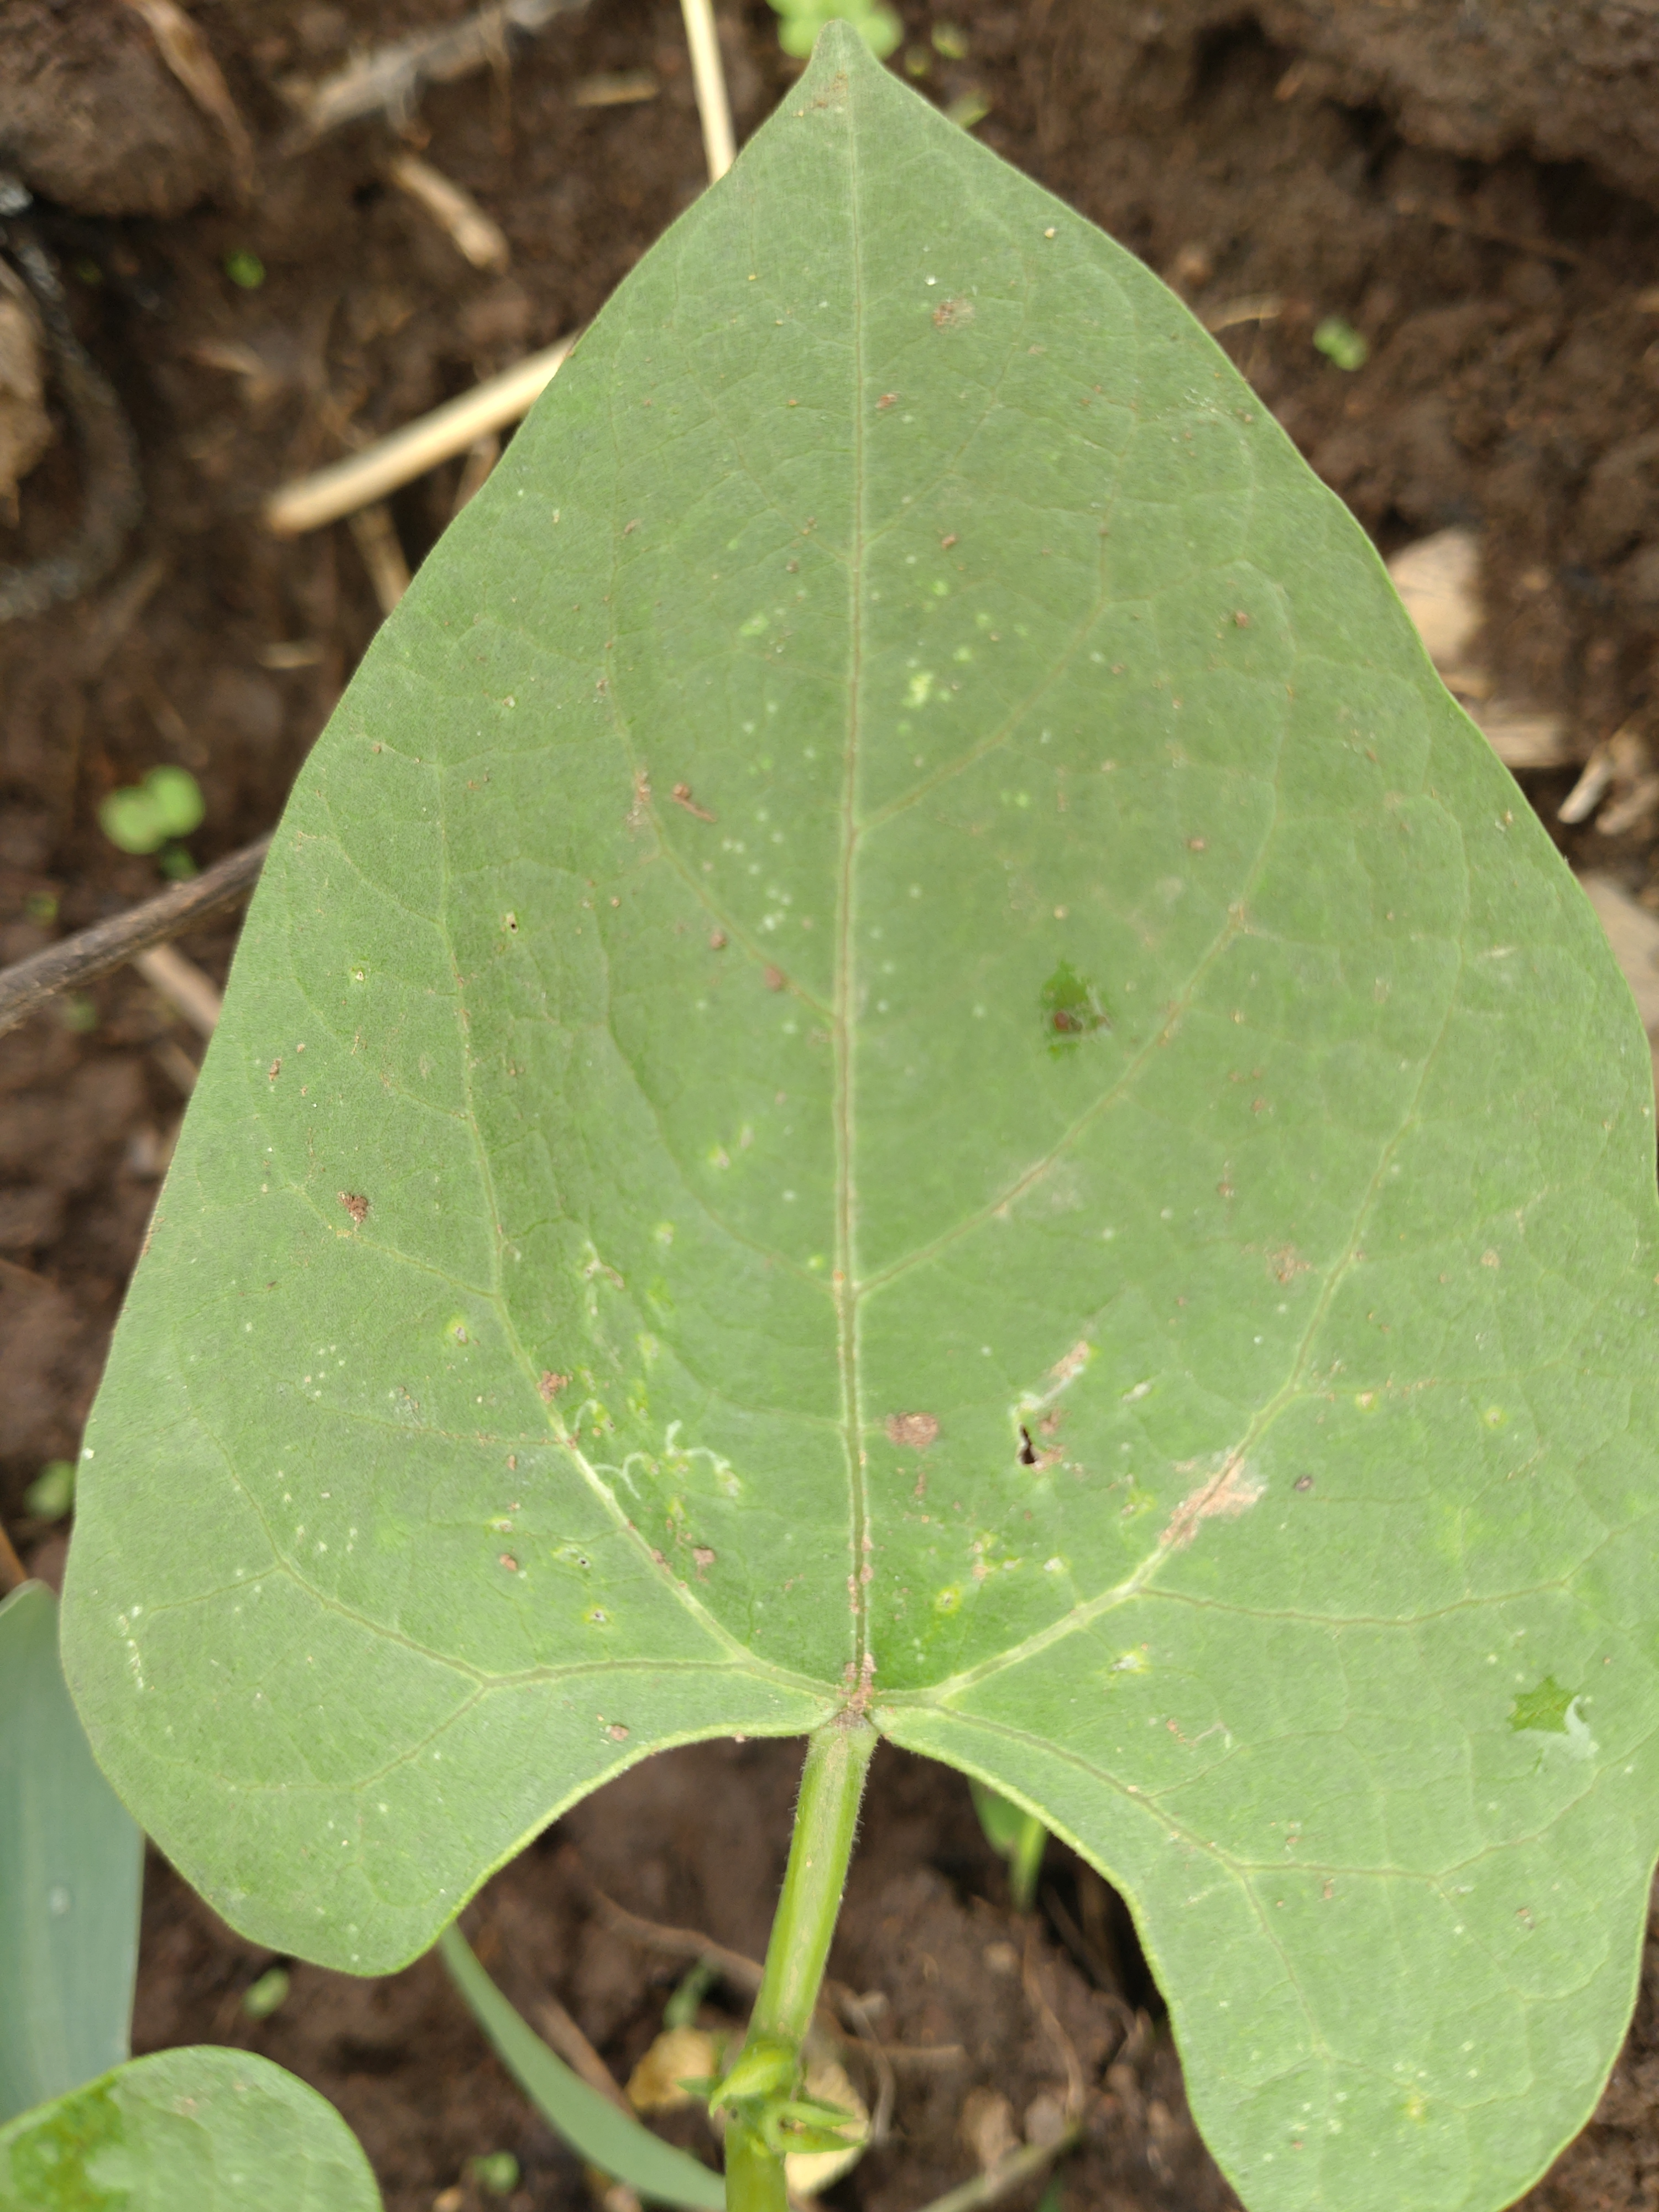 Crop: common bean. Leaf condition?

healthy
